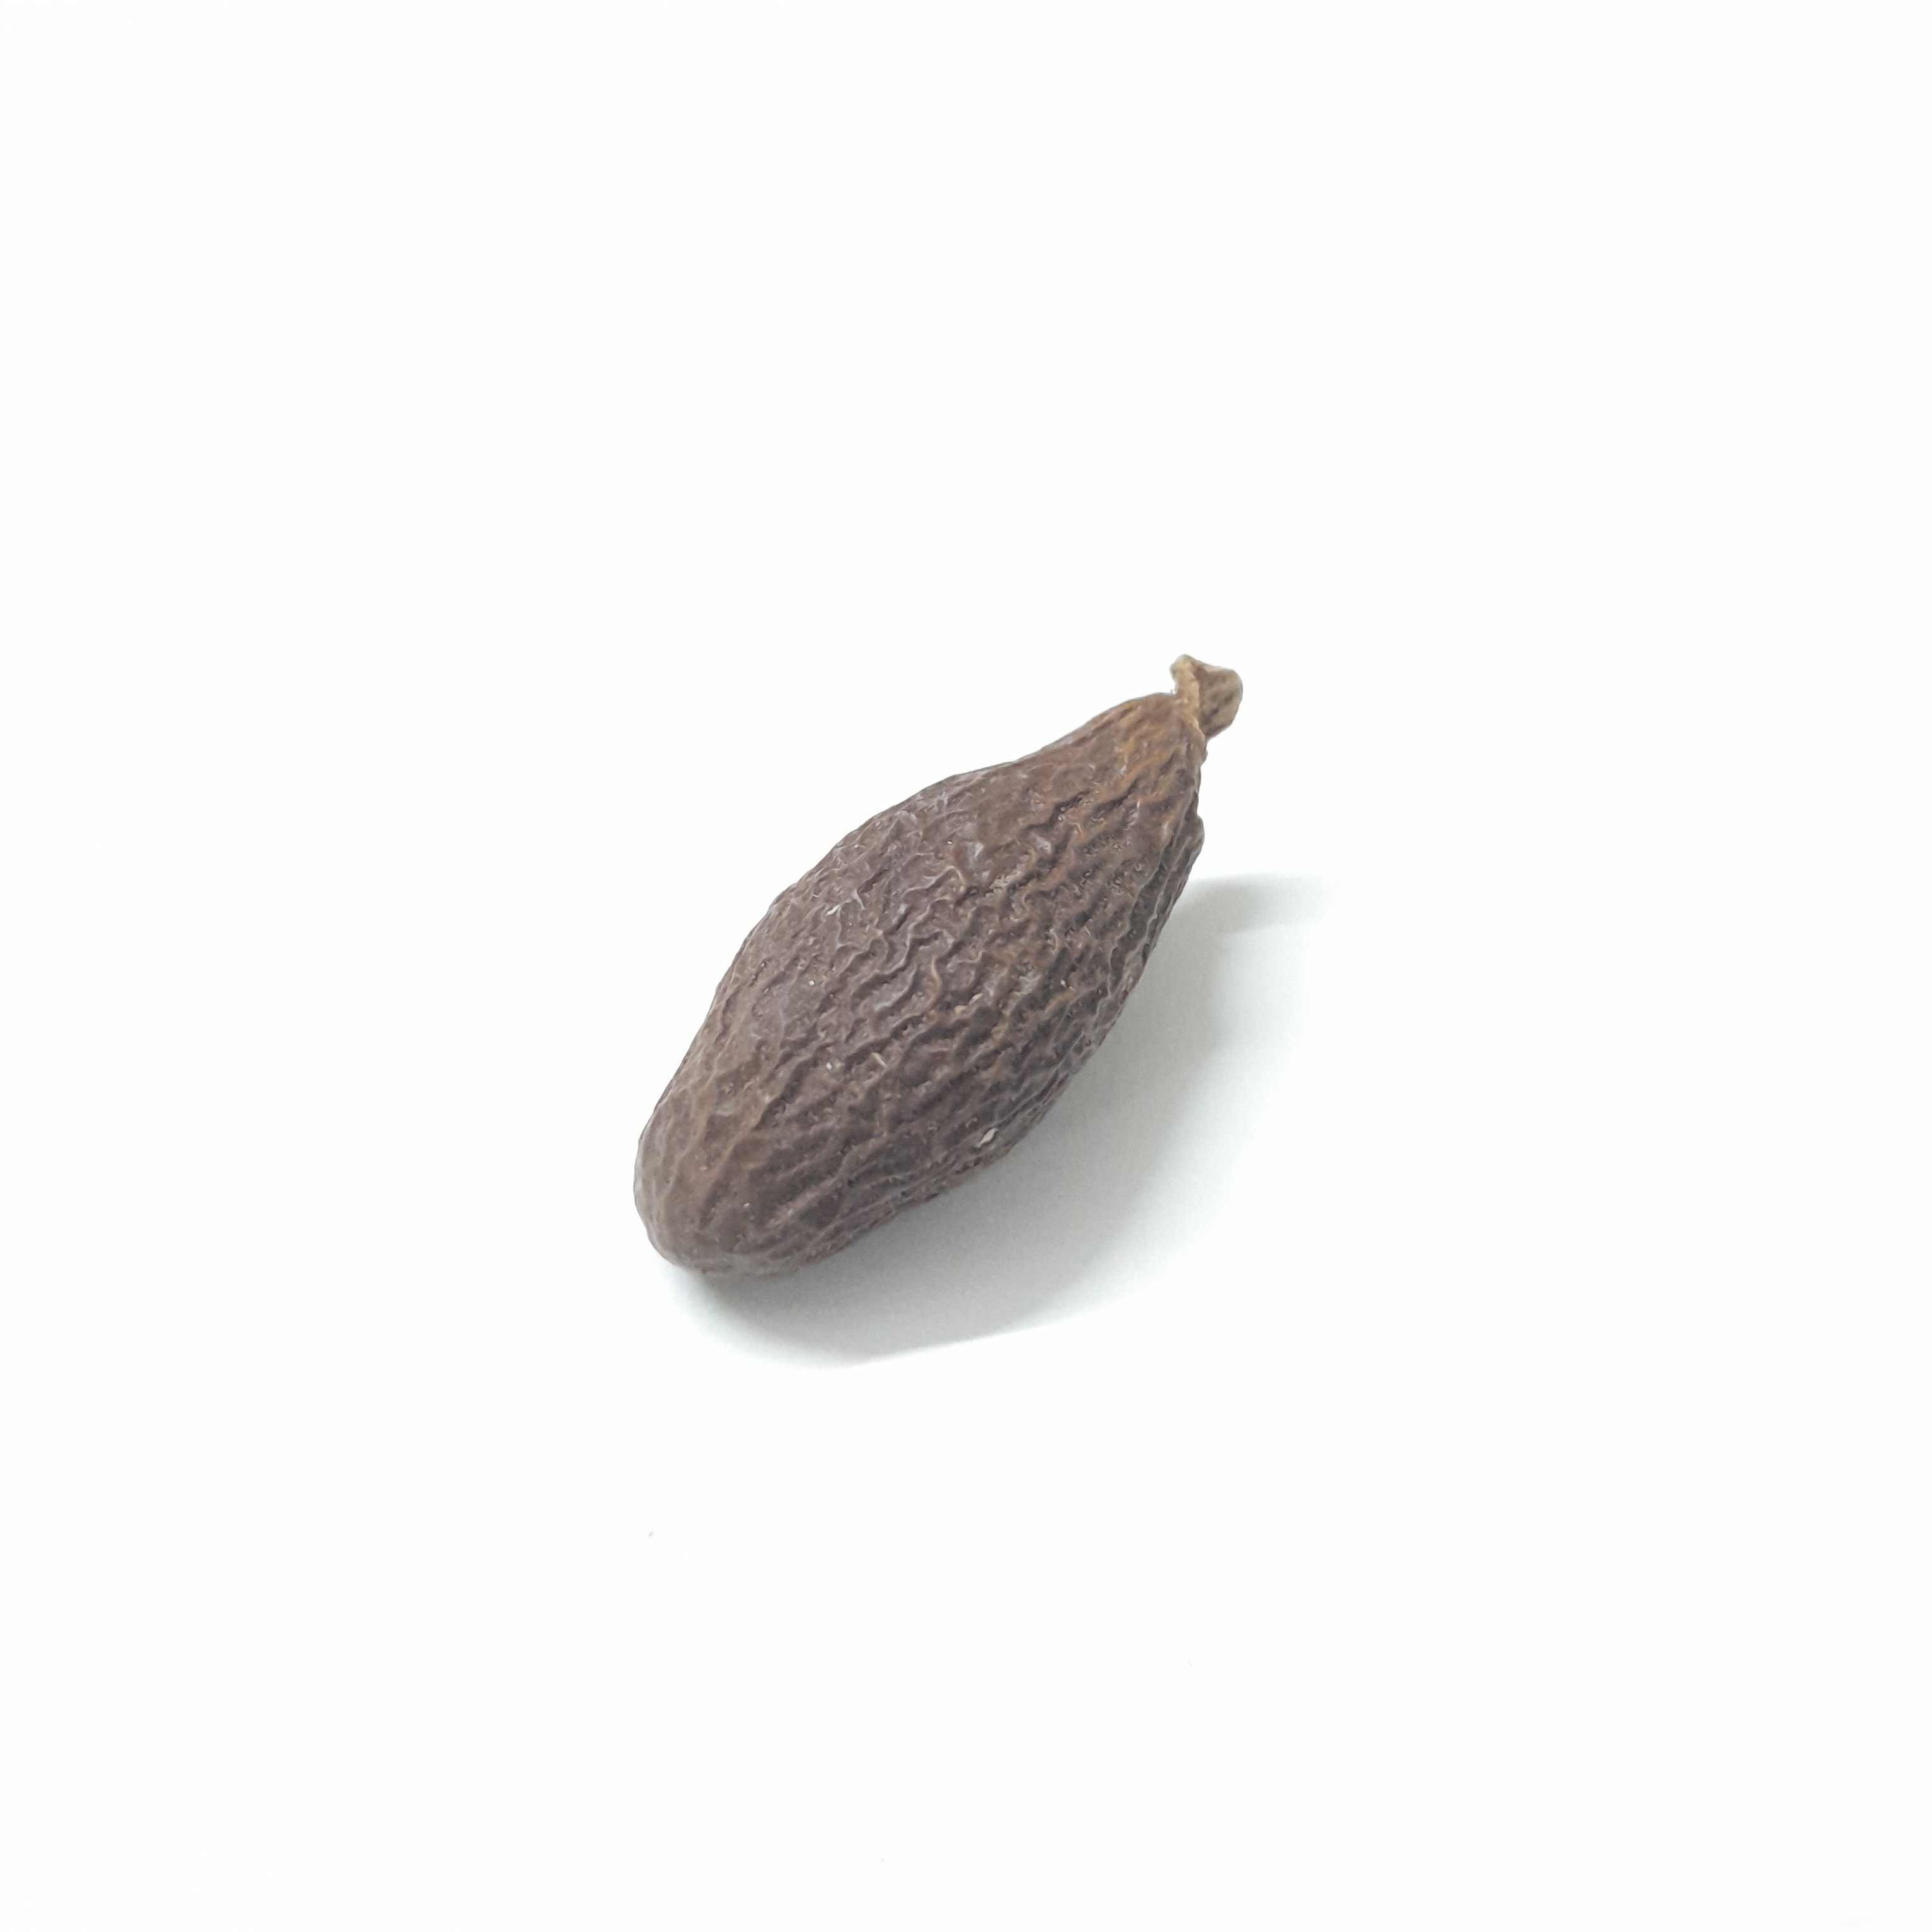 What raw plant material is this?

niranjanphal
